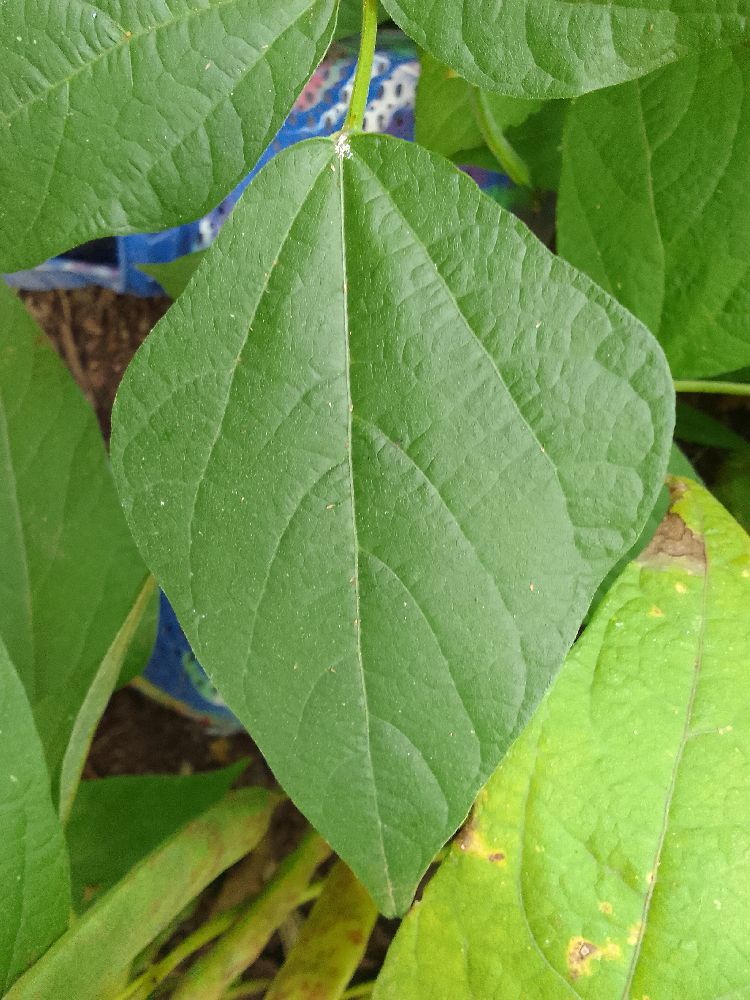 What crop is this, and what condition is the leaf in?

common bean, healthy
